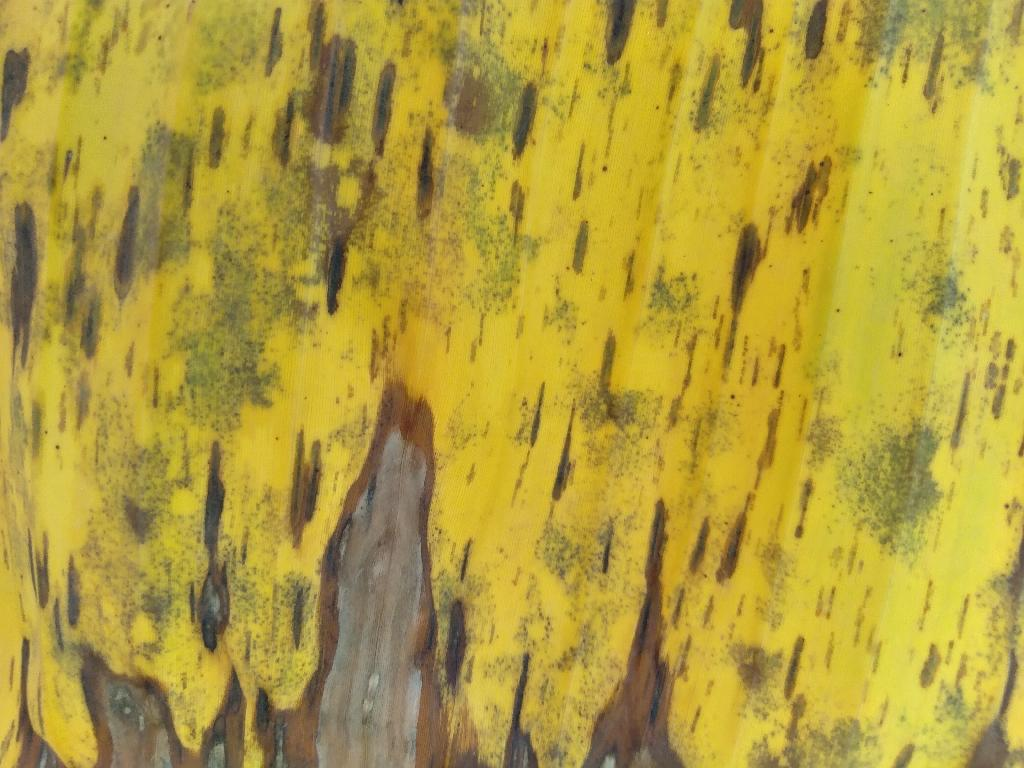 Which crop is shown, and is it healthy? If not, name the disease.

banana, black sigatoka
